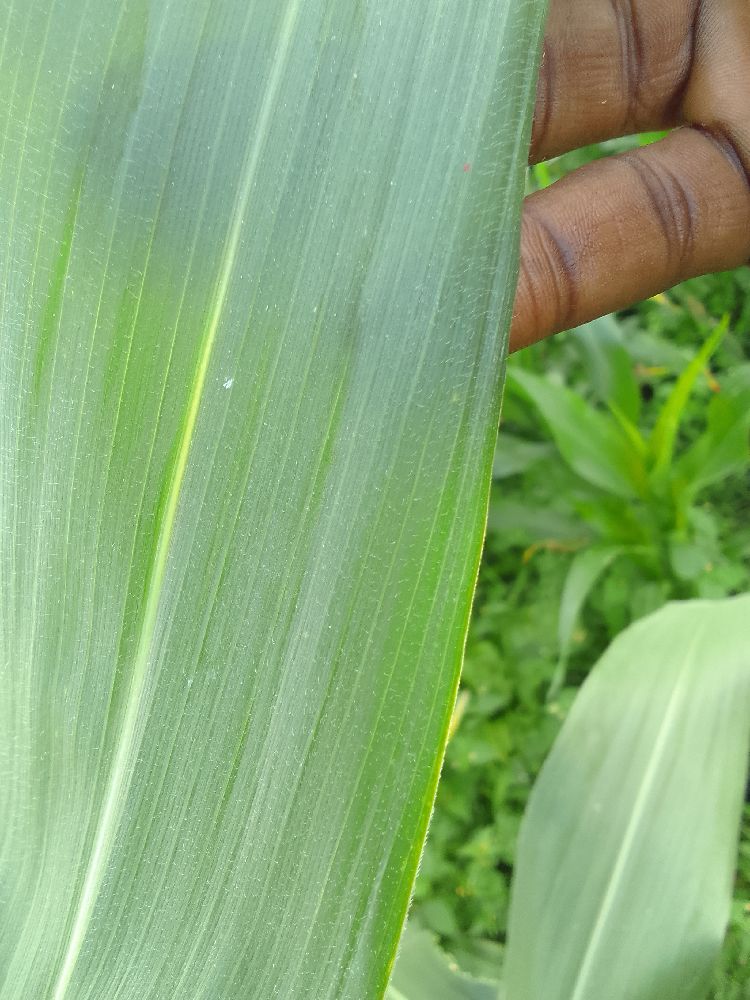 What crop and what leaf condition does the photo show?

maize, healthy
